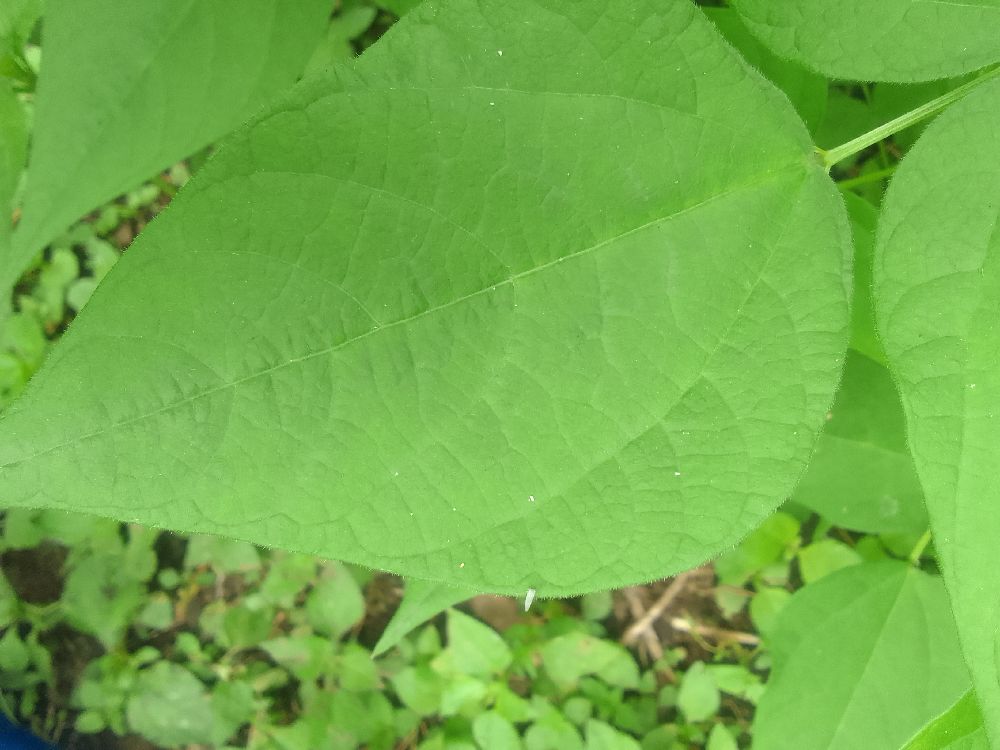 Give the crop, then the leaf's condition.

common bean, healthy
